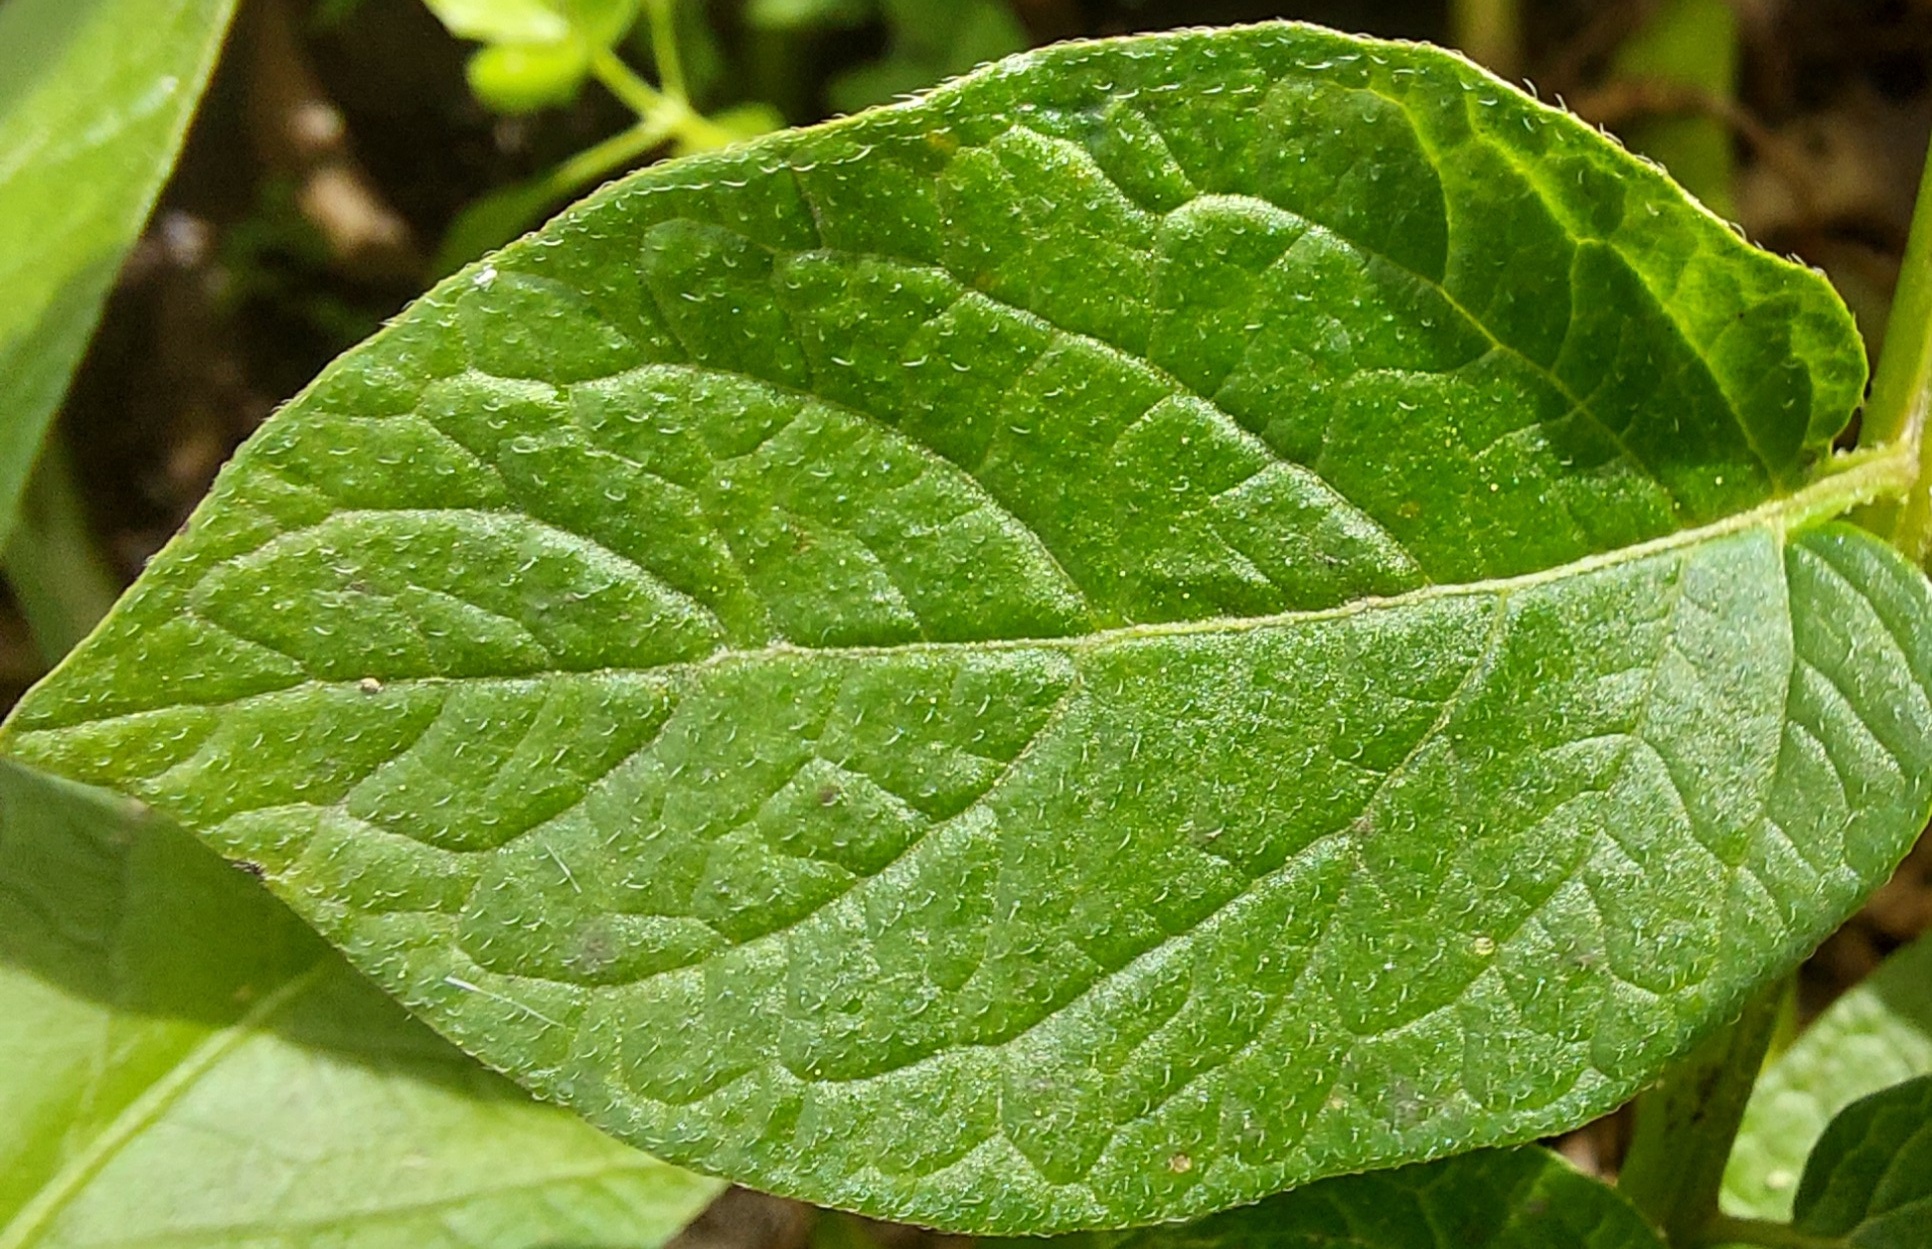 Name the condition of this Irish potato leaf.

healthy
